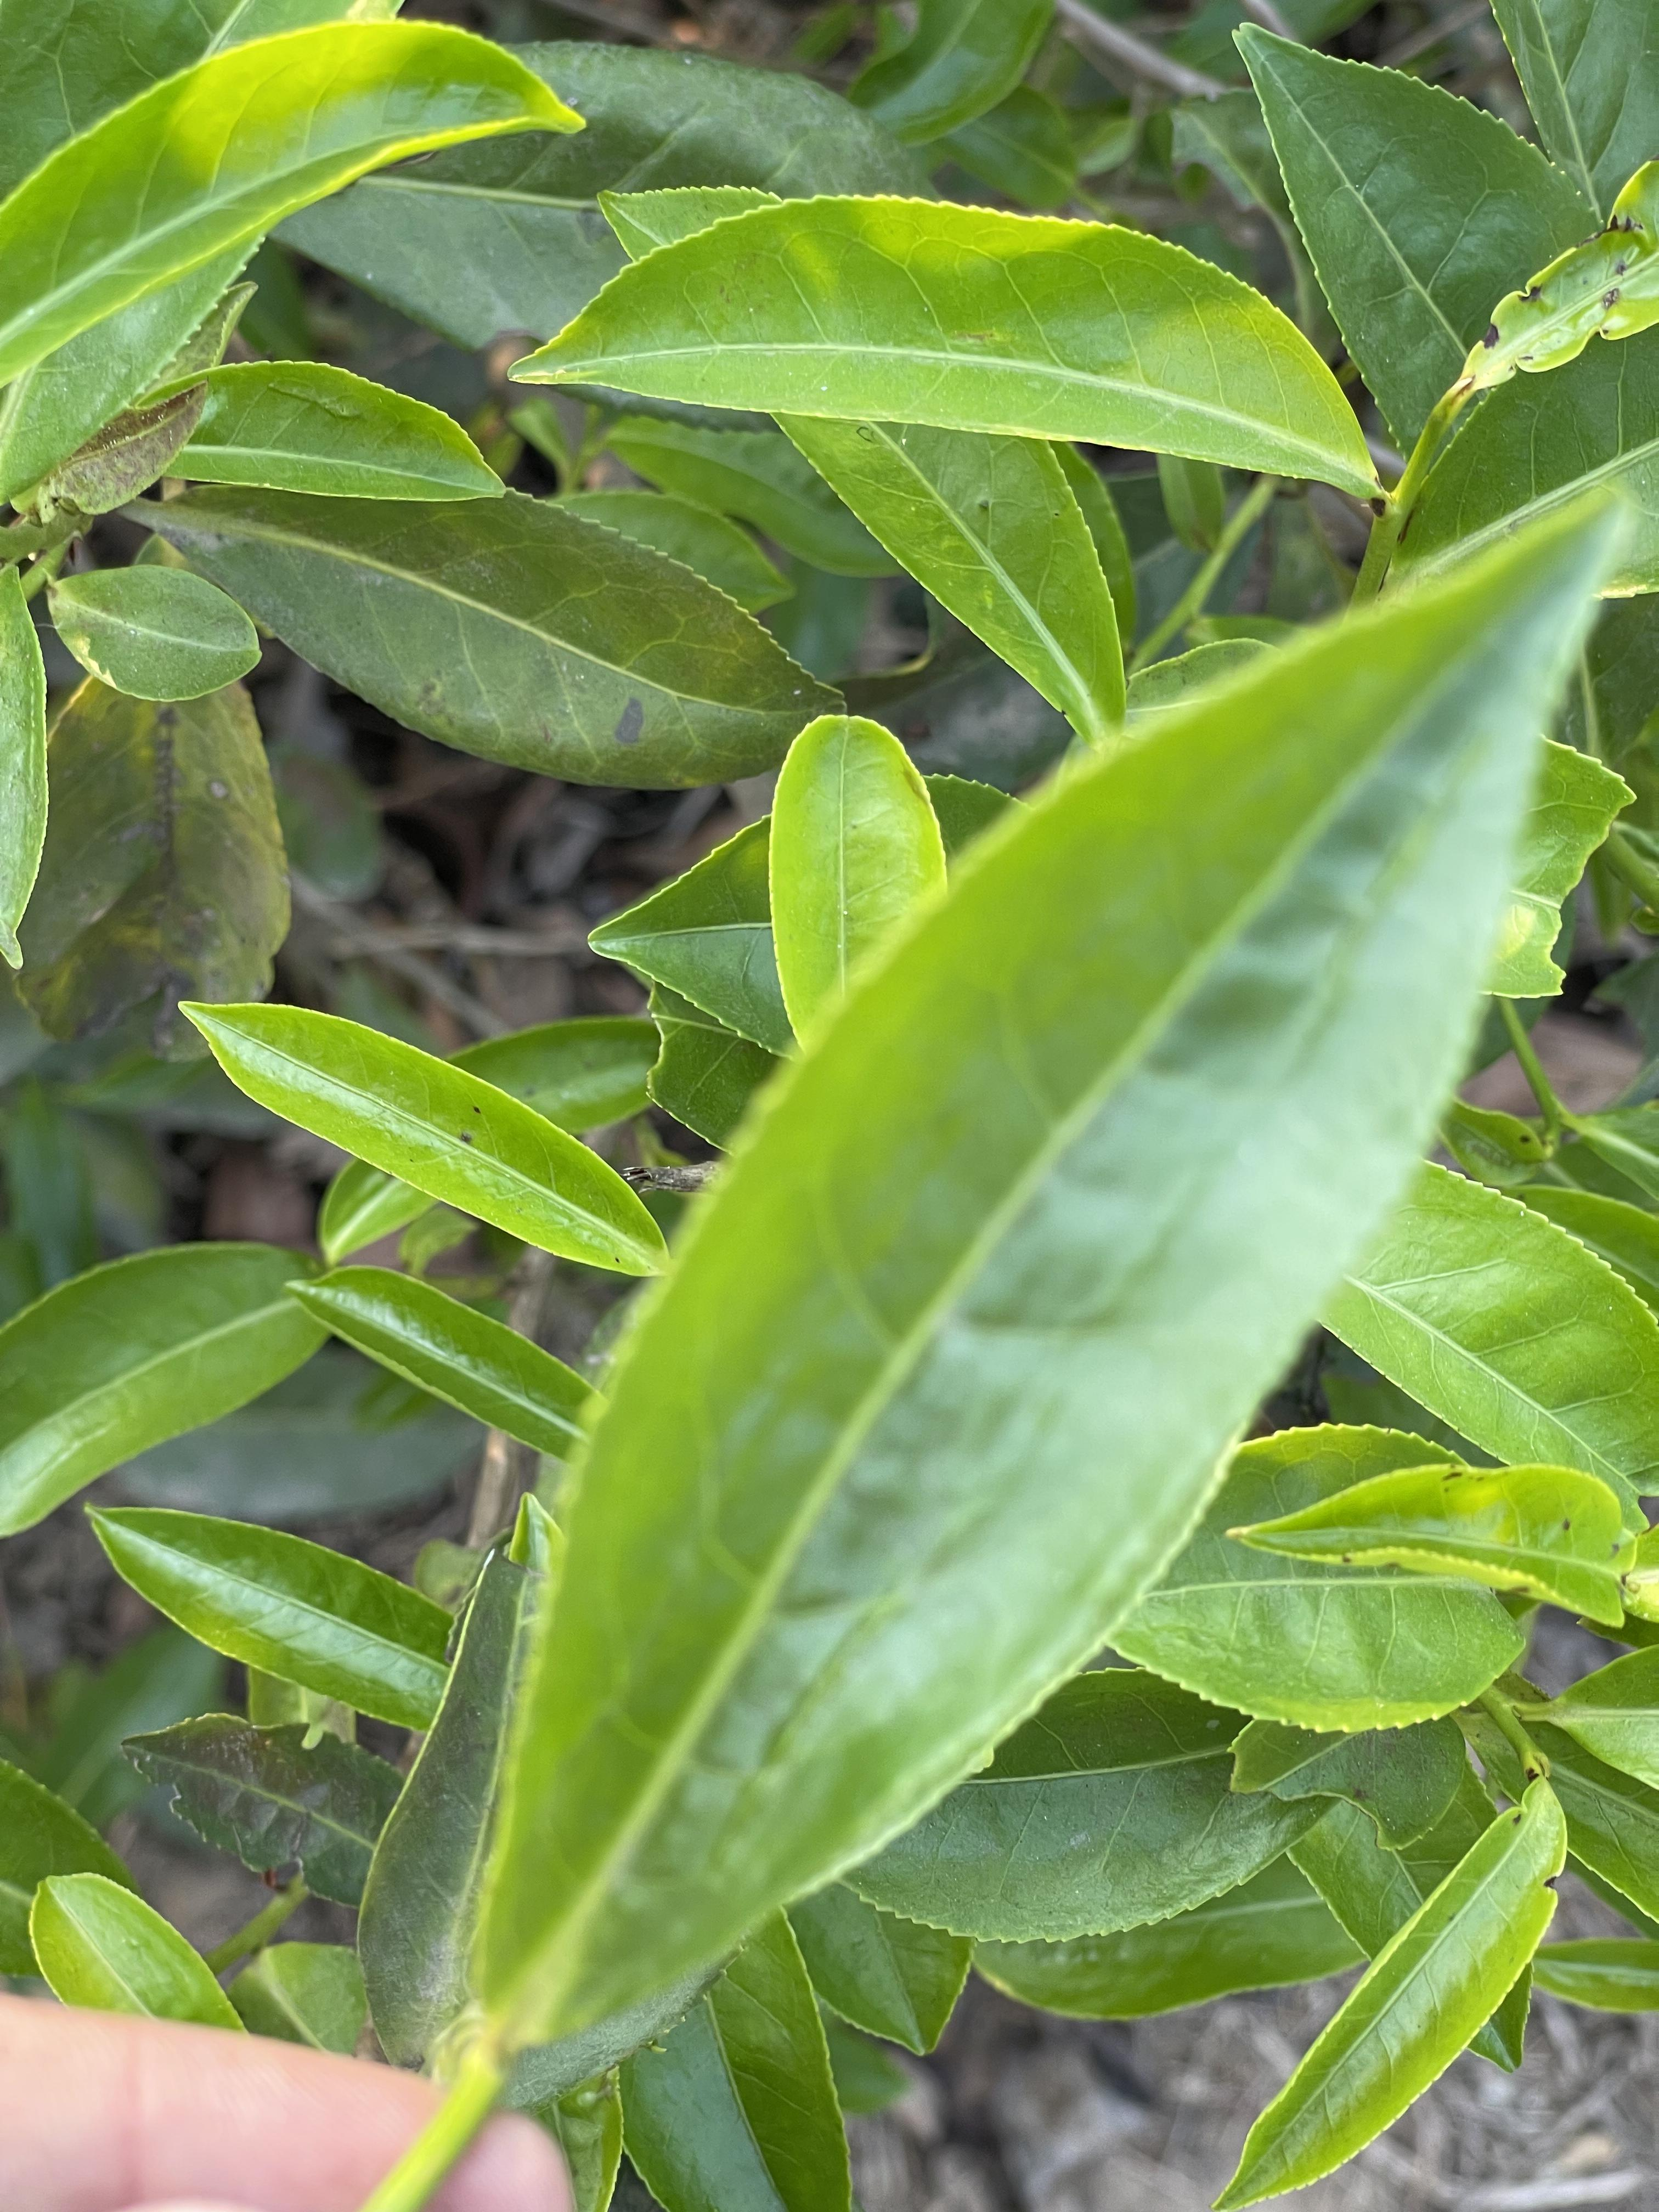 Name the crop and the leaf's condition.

tea, healthy leaf
